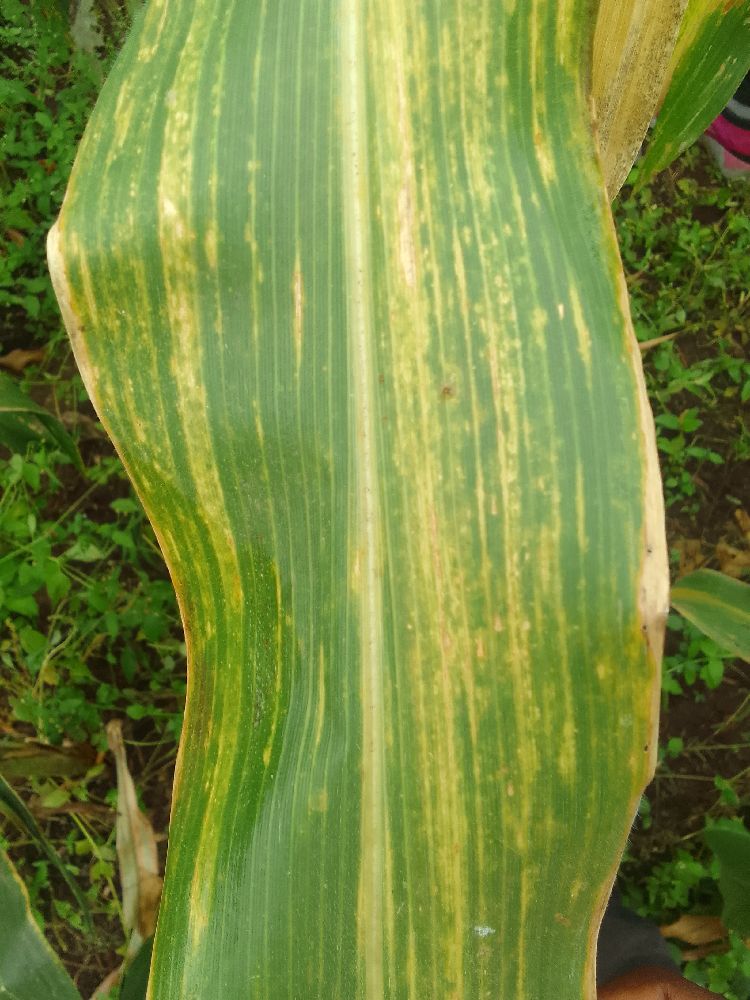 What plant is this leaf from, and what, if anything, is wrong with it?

maize, maize lethal necrosis
